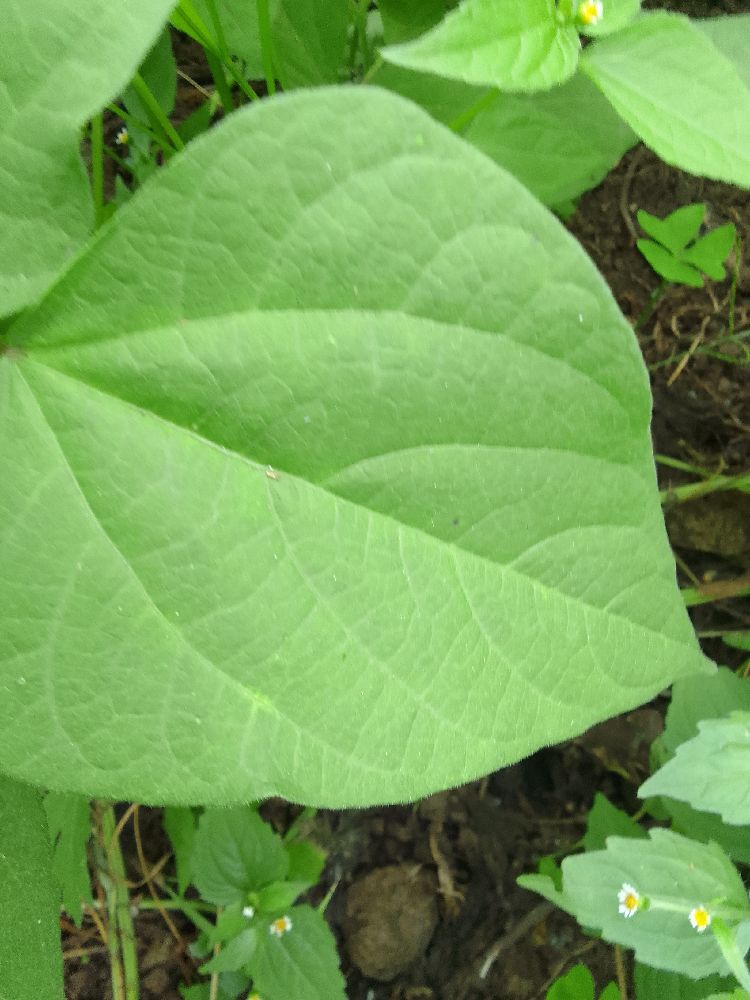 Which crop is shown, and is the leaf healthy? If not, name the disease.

common bean, healthy
